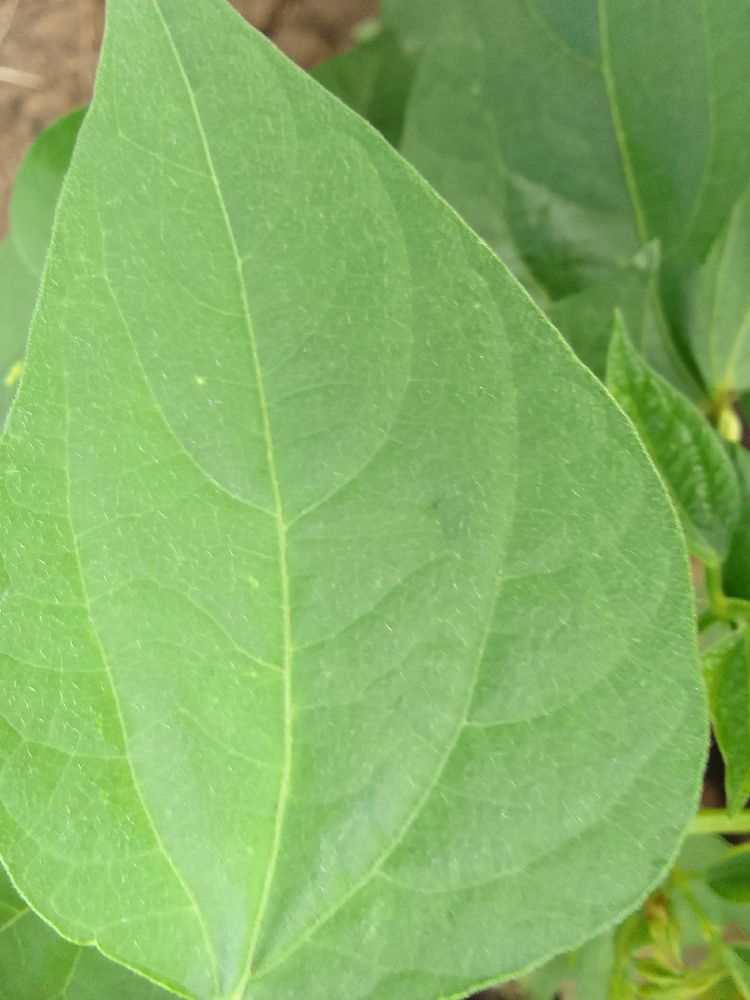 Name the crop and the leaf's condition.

common bean, healthy
